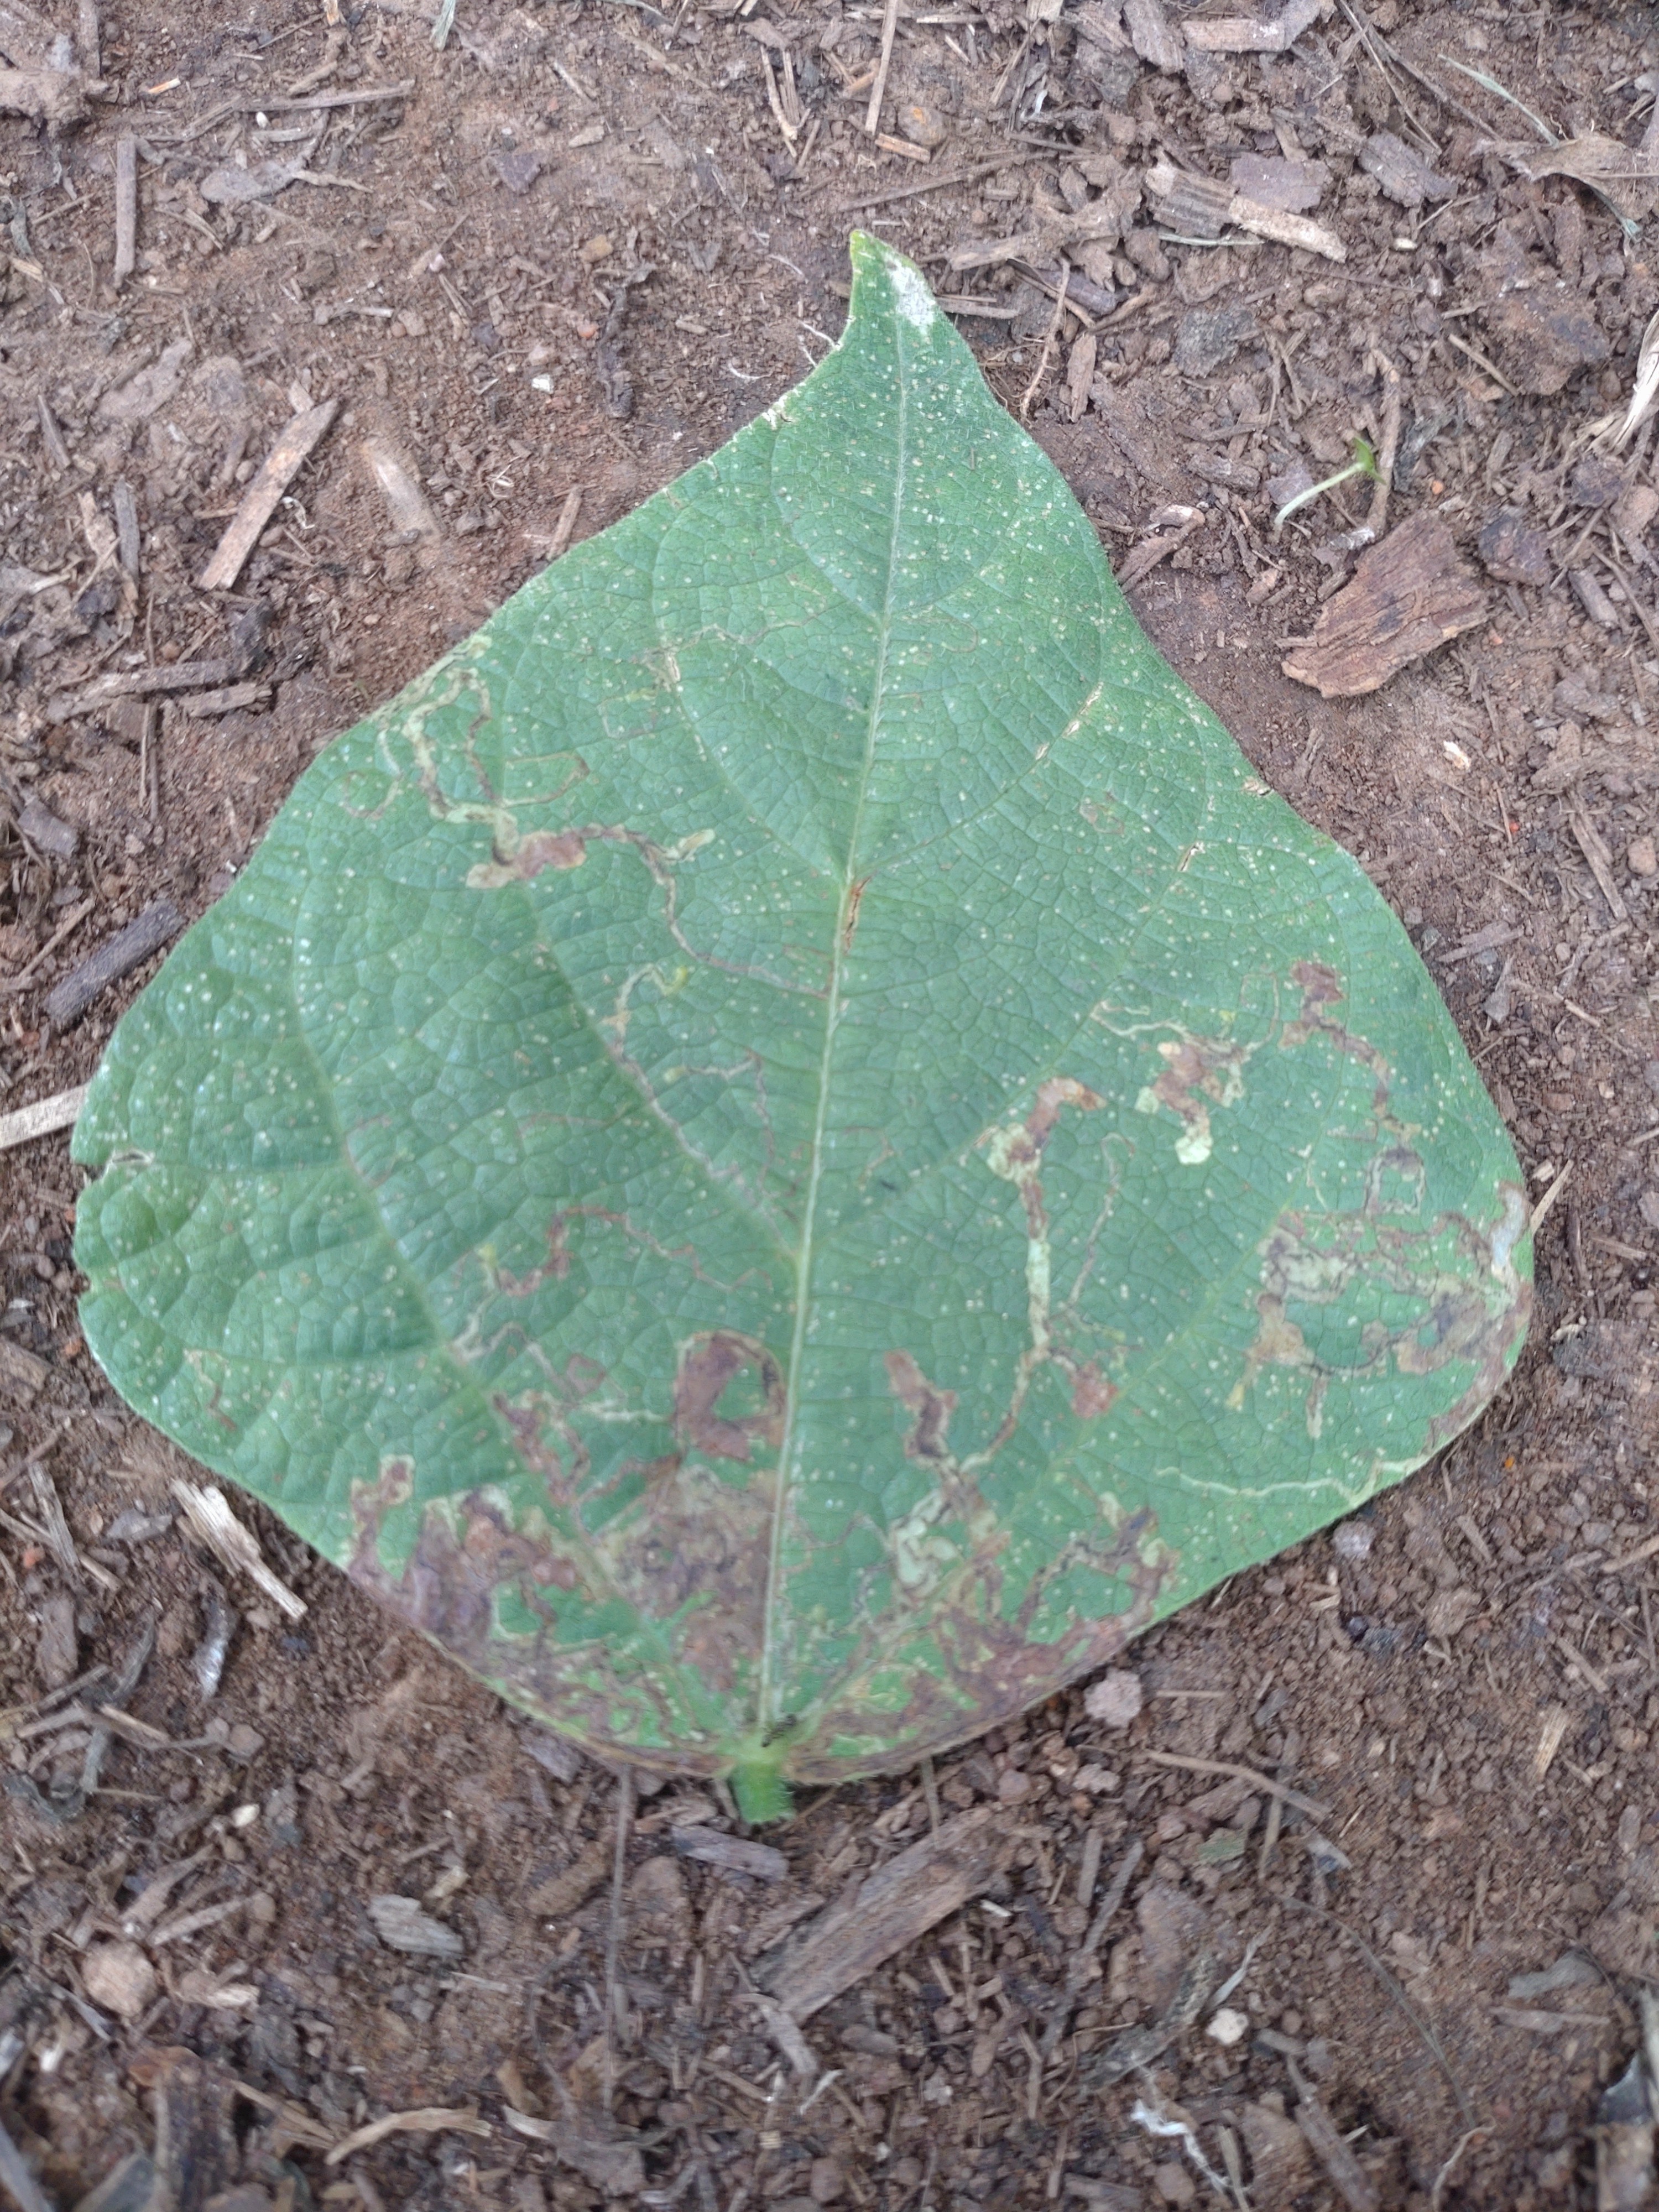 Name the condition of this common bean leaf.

anthracnose
